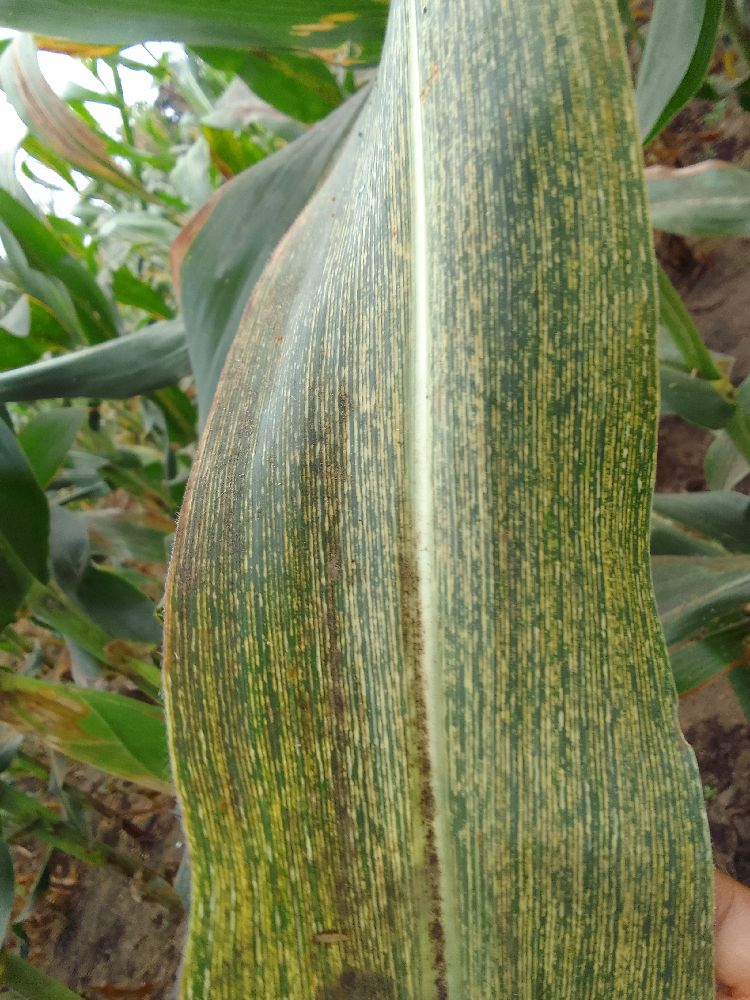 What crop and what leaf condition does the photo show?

maize, maize streak virus
